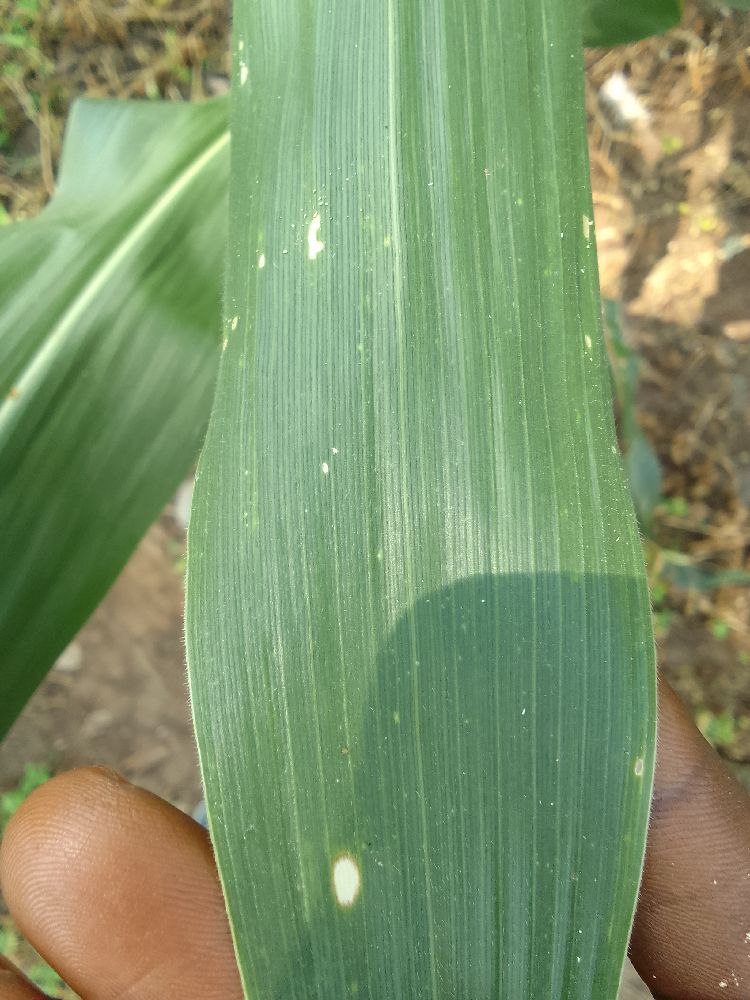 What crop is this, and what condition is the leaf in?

maize, healthy
